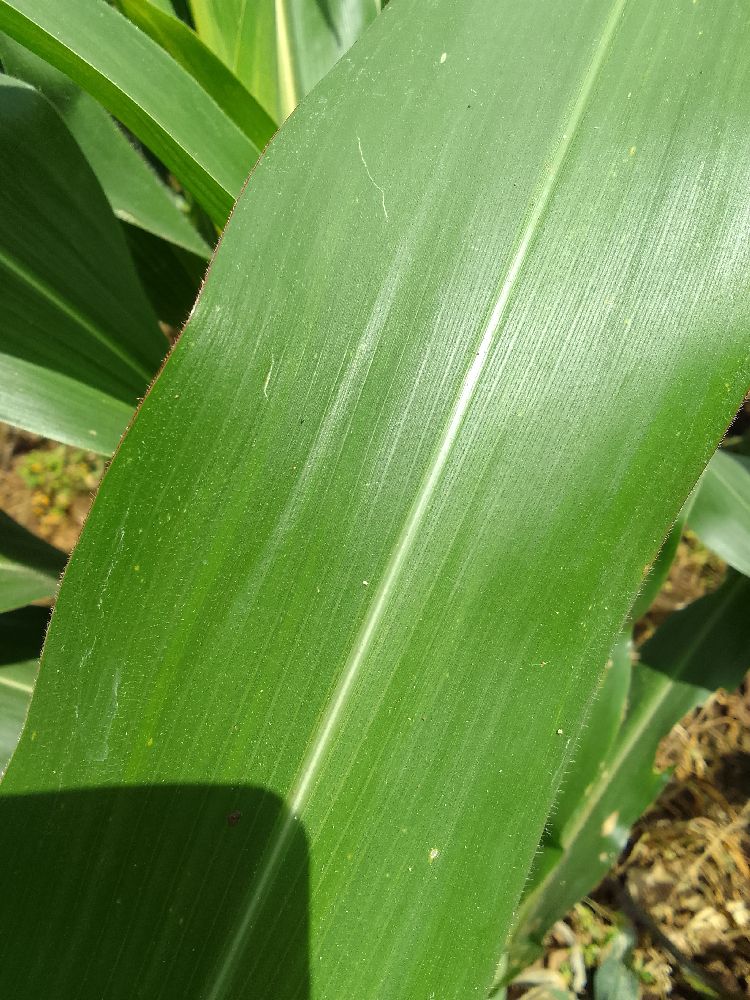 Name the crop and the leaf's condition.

maize, healthy
